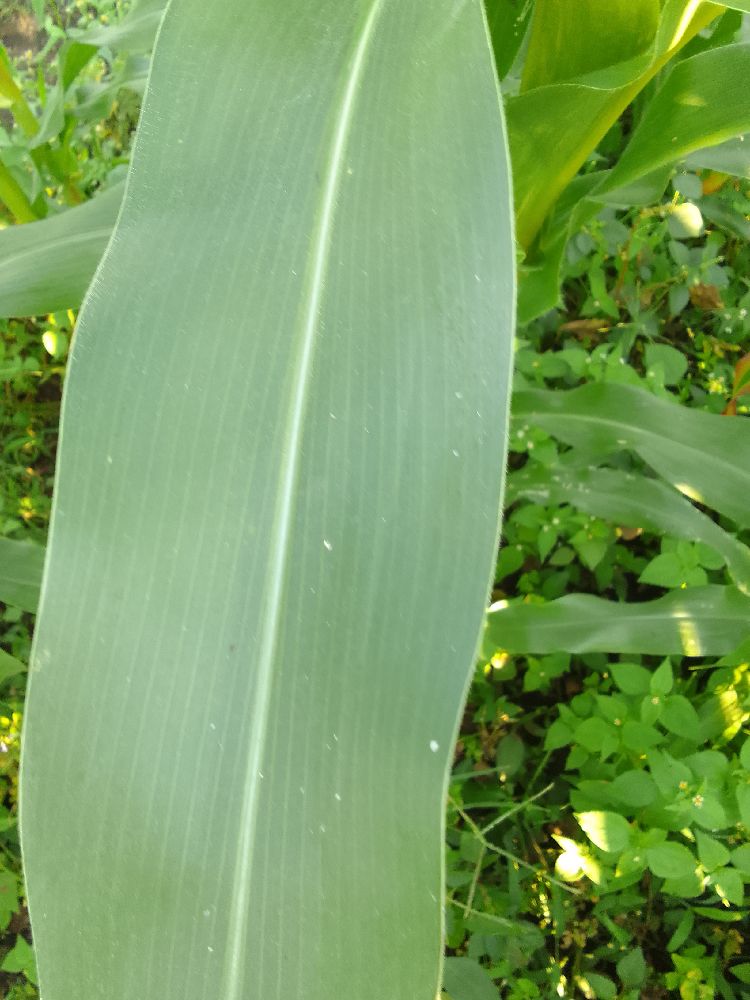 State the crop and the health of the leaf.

maize, healthy
